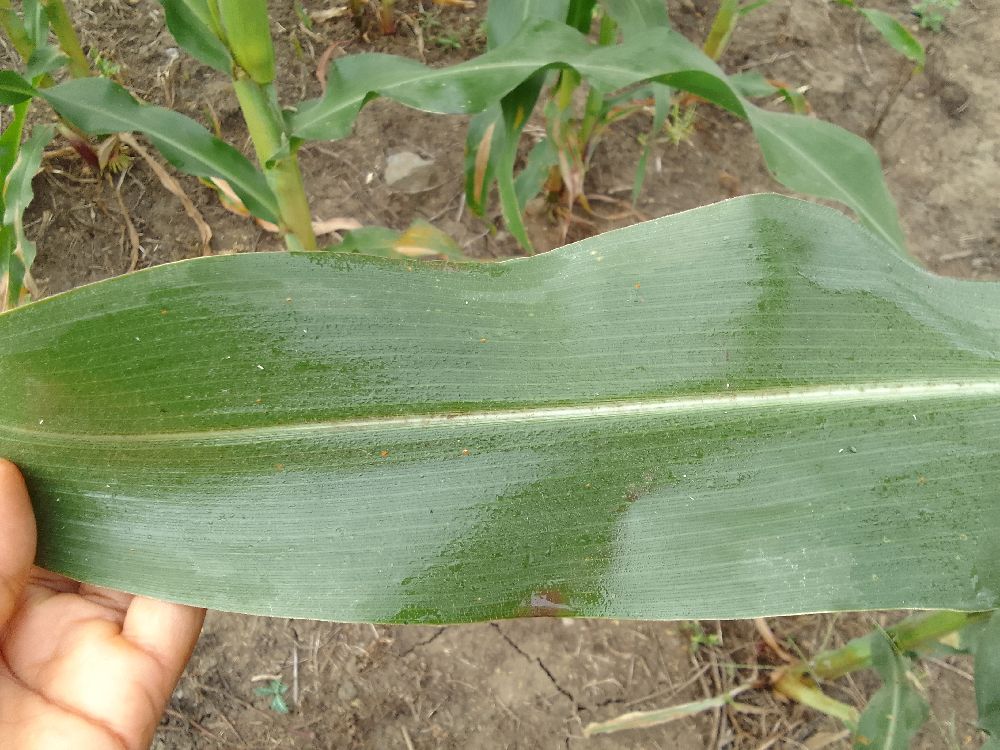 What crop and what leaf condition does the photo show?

maize, healthy
